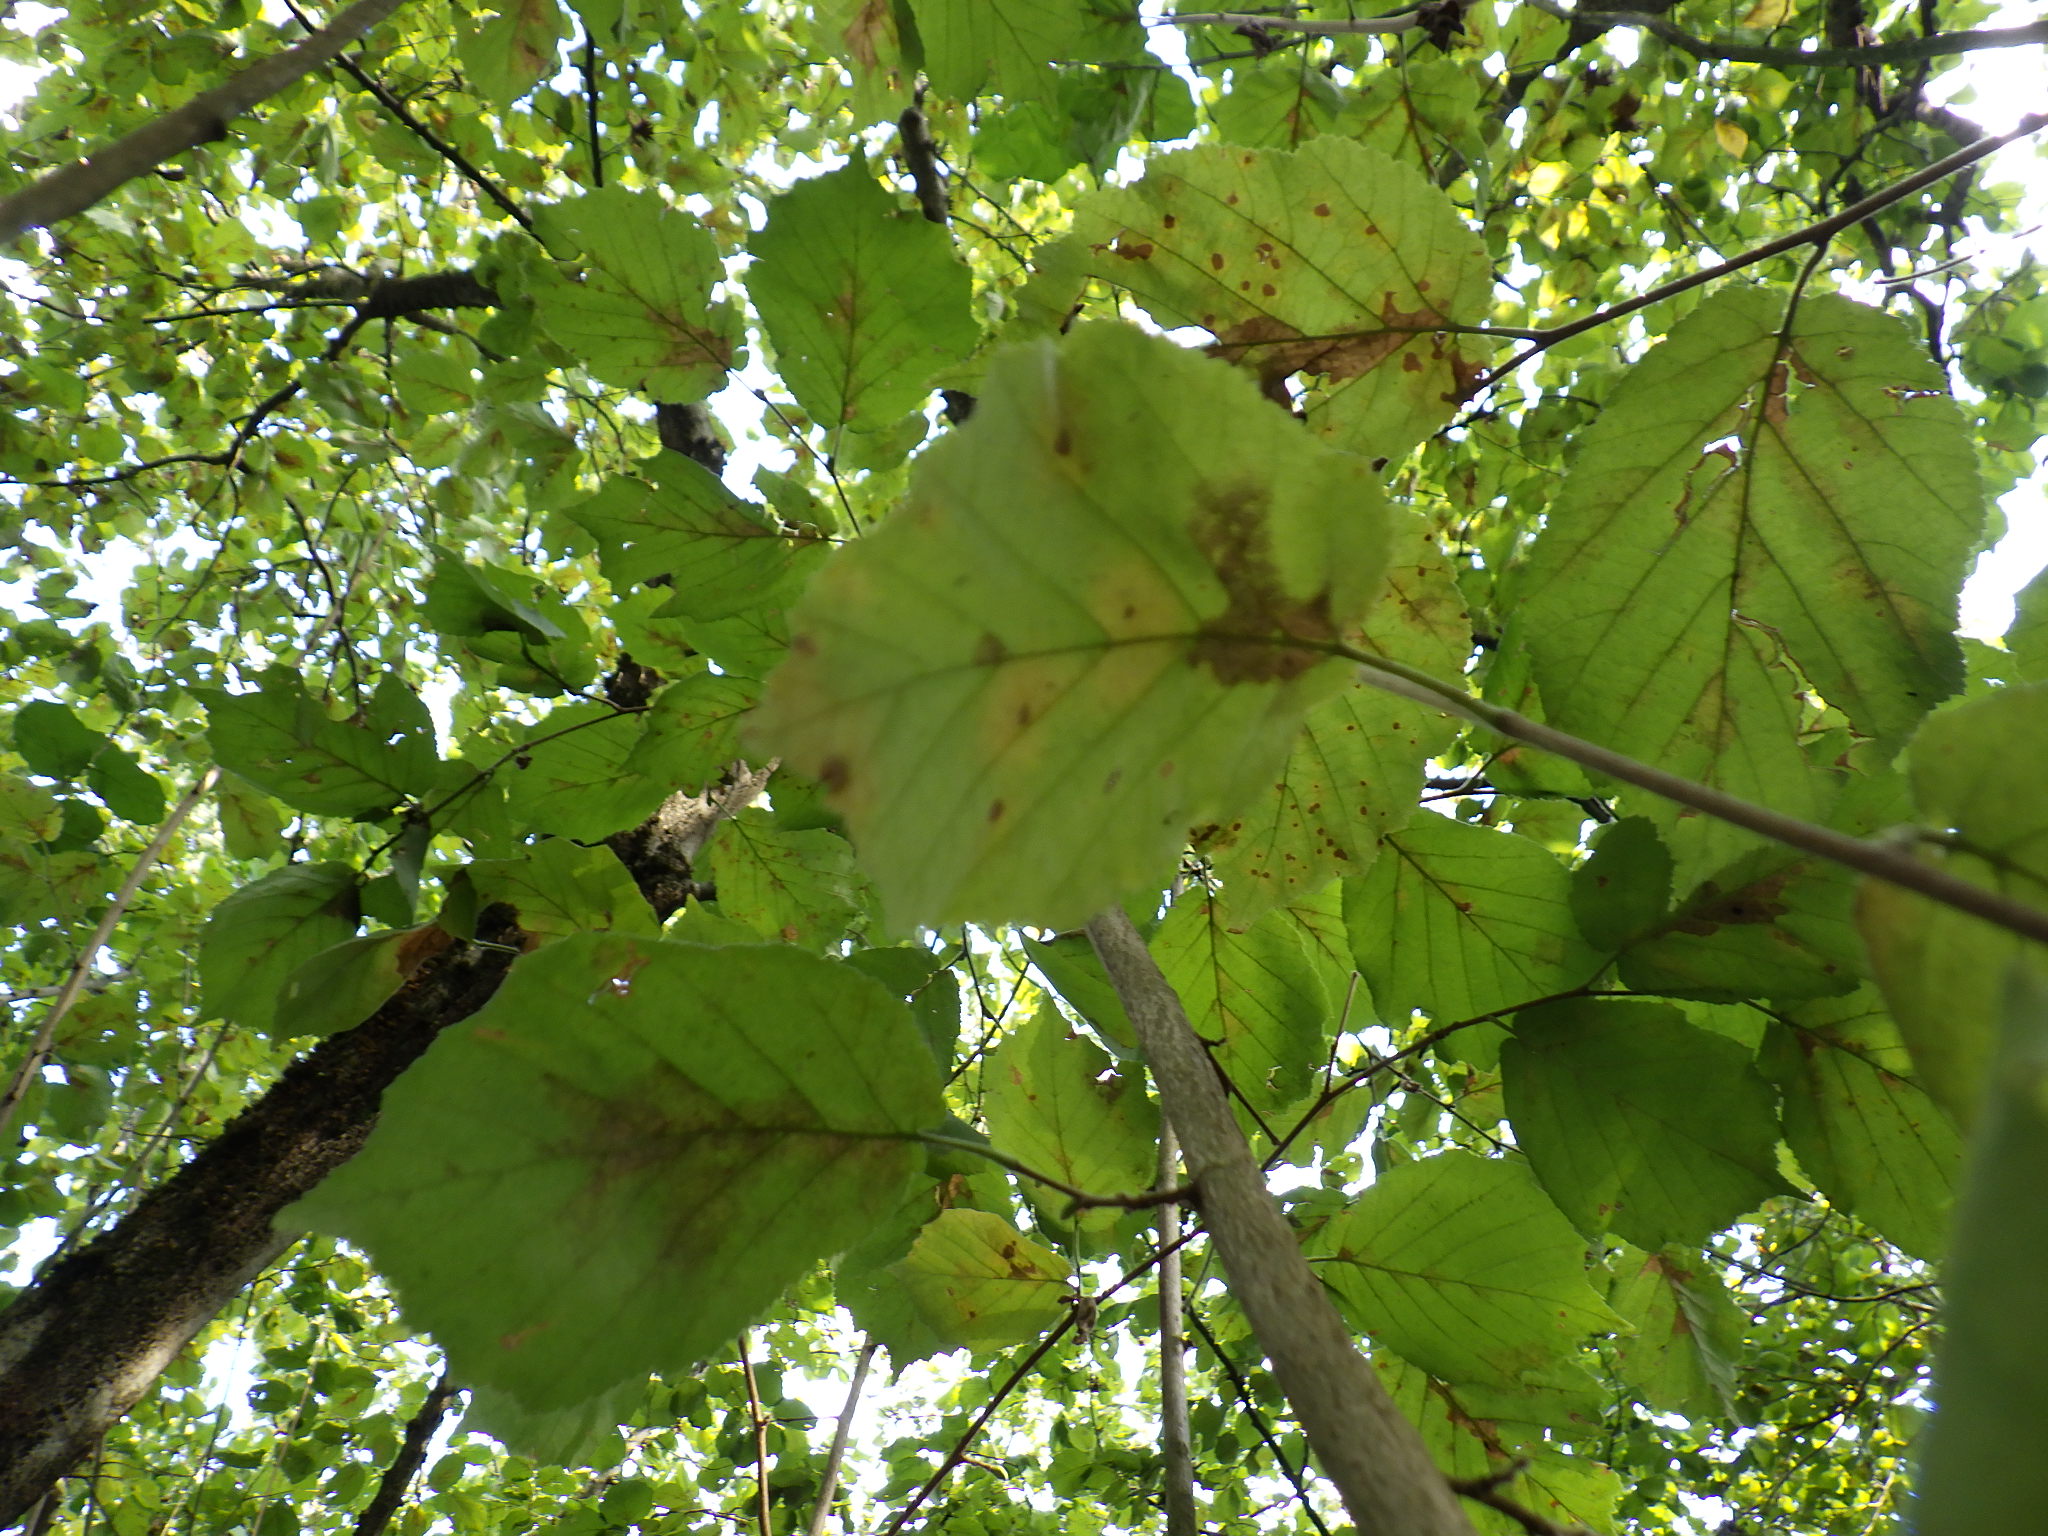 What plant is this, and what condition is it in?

hazel, bacterial spot
